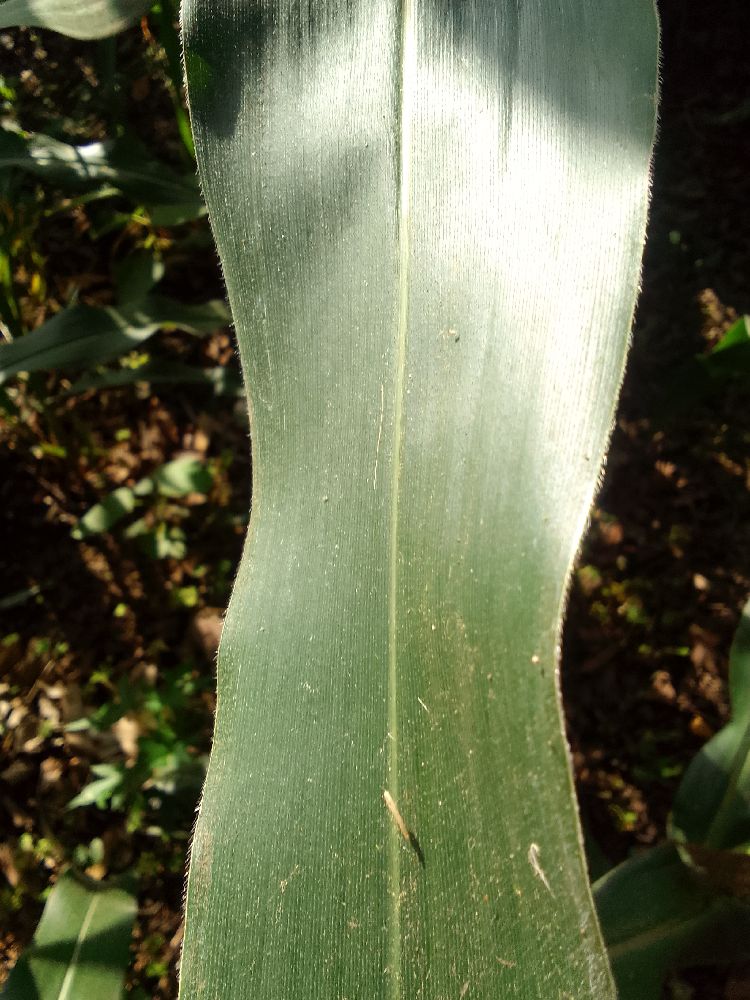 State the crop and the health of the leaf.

maize, healthy
